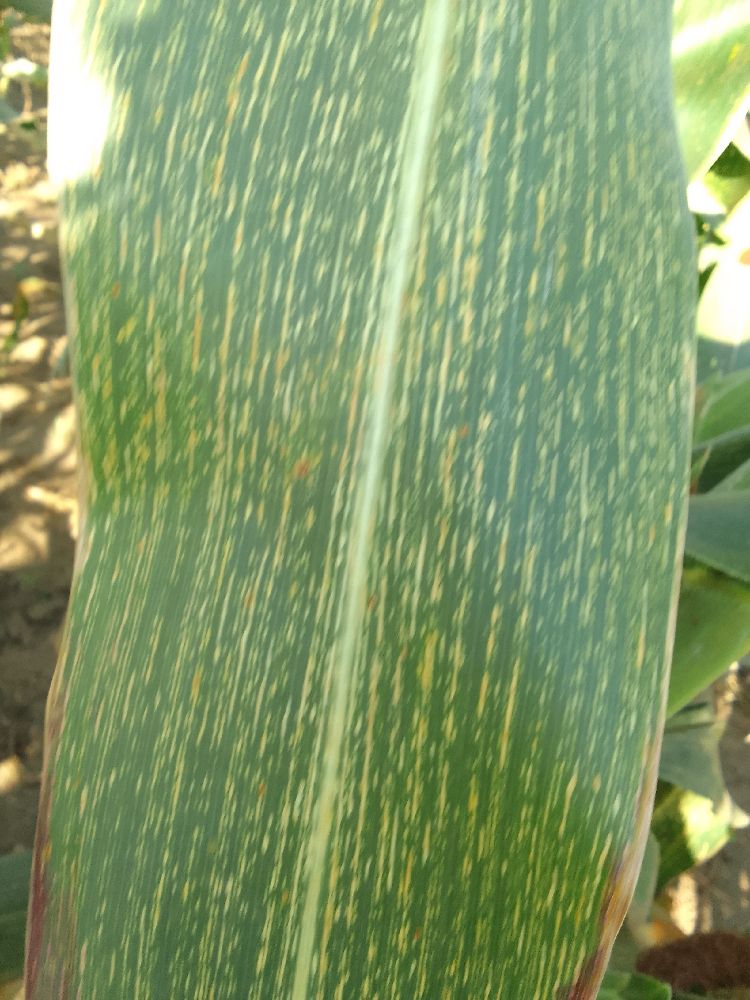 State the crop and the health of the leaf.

maize, maize streak virus
